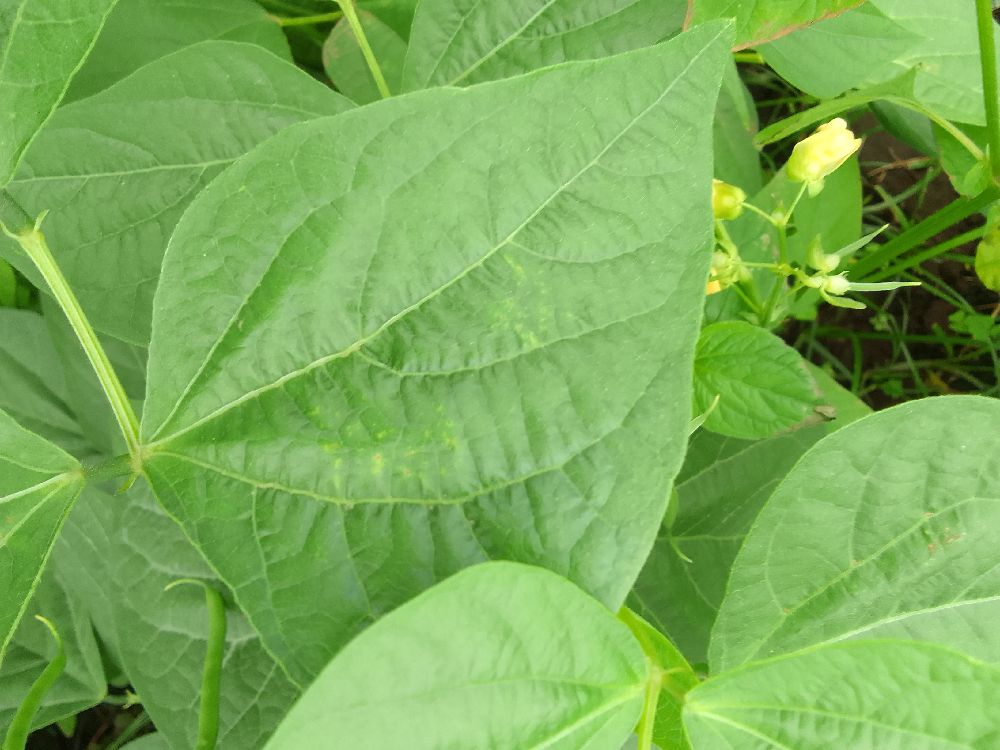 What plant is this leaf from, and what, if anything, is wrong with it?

common bean, healthy
